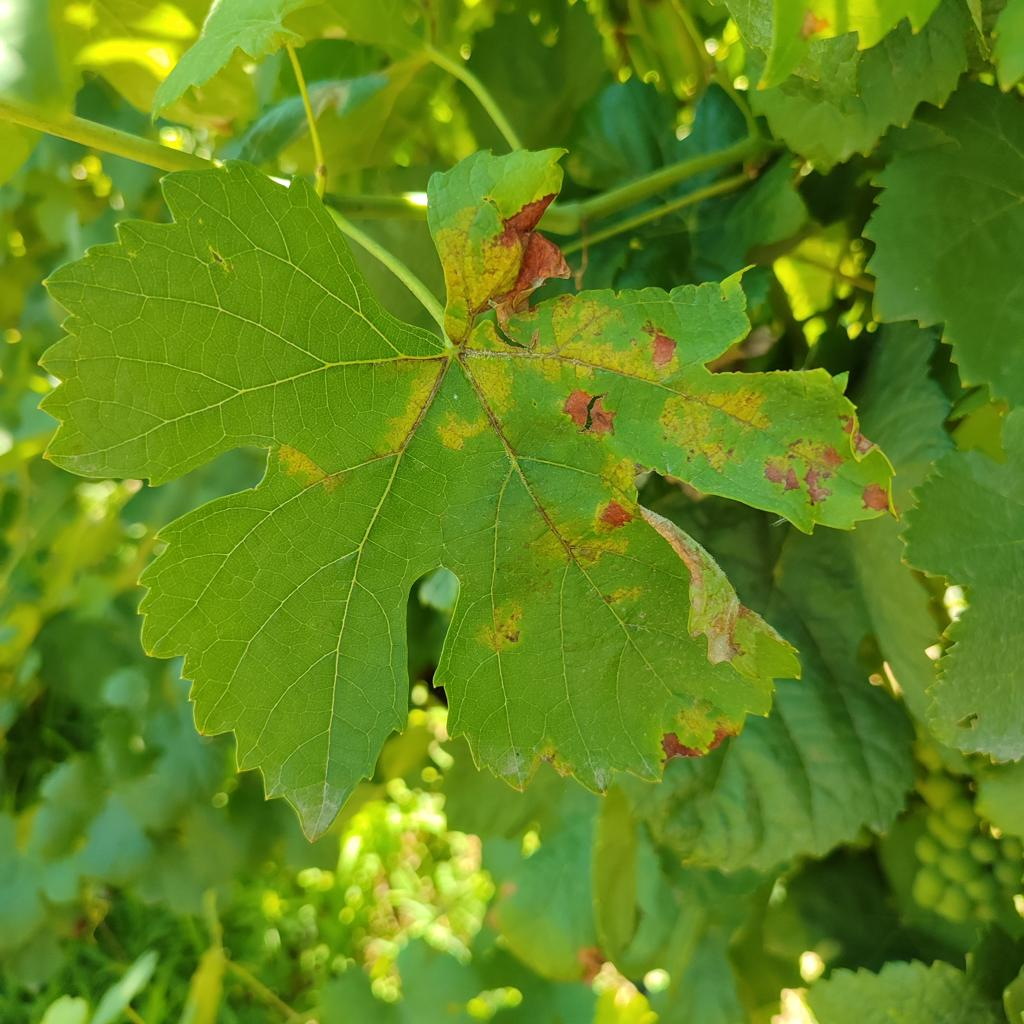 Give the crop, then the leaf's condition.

grapevine, downy mildew
